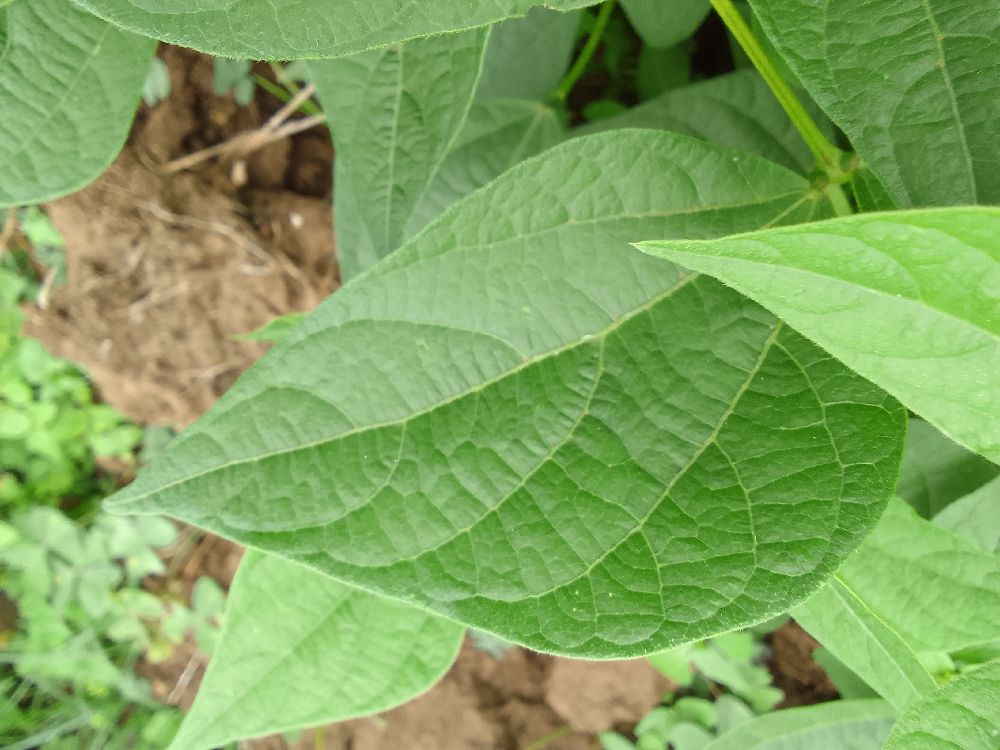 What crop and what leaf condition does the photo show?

common bean, healthy
